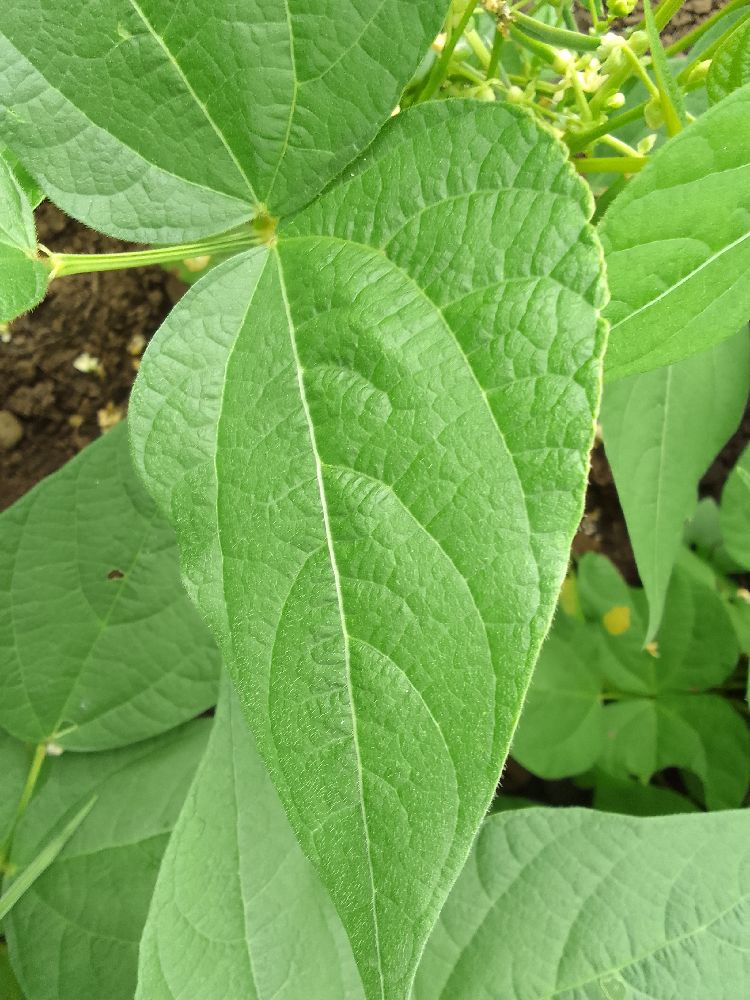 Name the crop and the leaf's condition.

common bean, healthy
